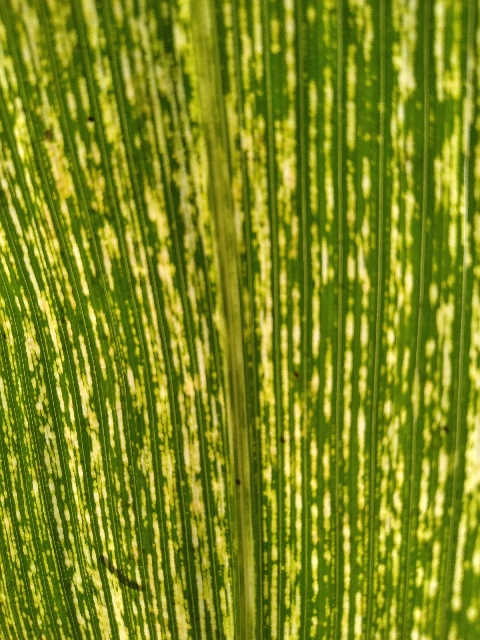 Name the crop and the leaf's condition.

maize, maize streak virus
